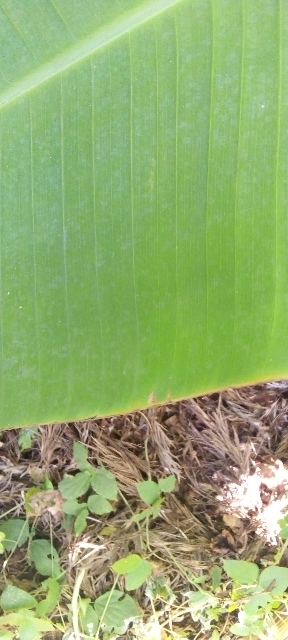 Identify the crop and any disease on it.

banana, healthy
